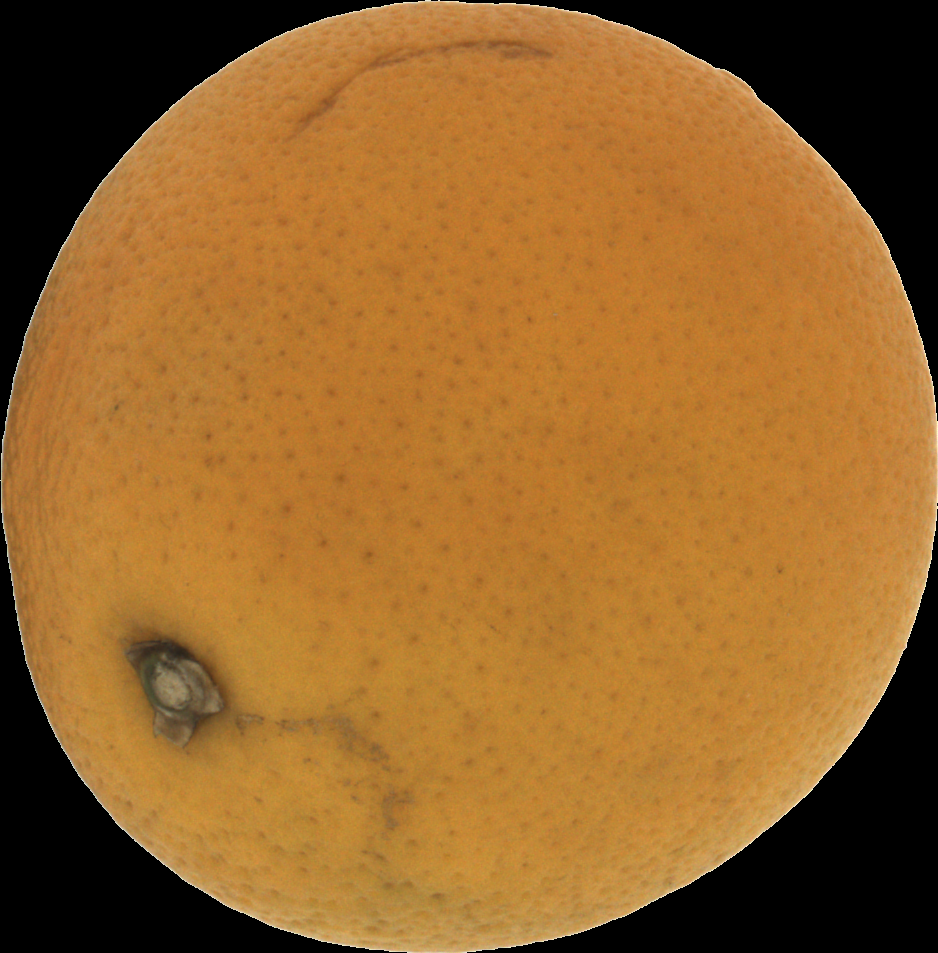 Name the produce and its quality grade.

orange, bad
